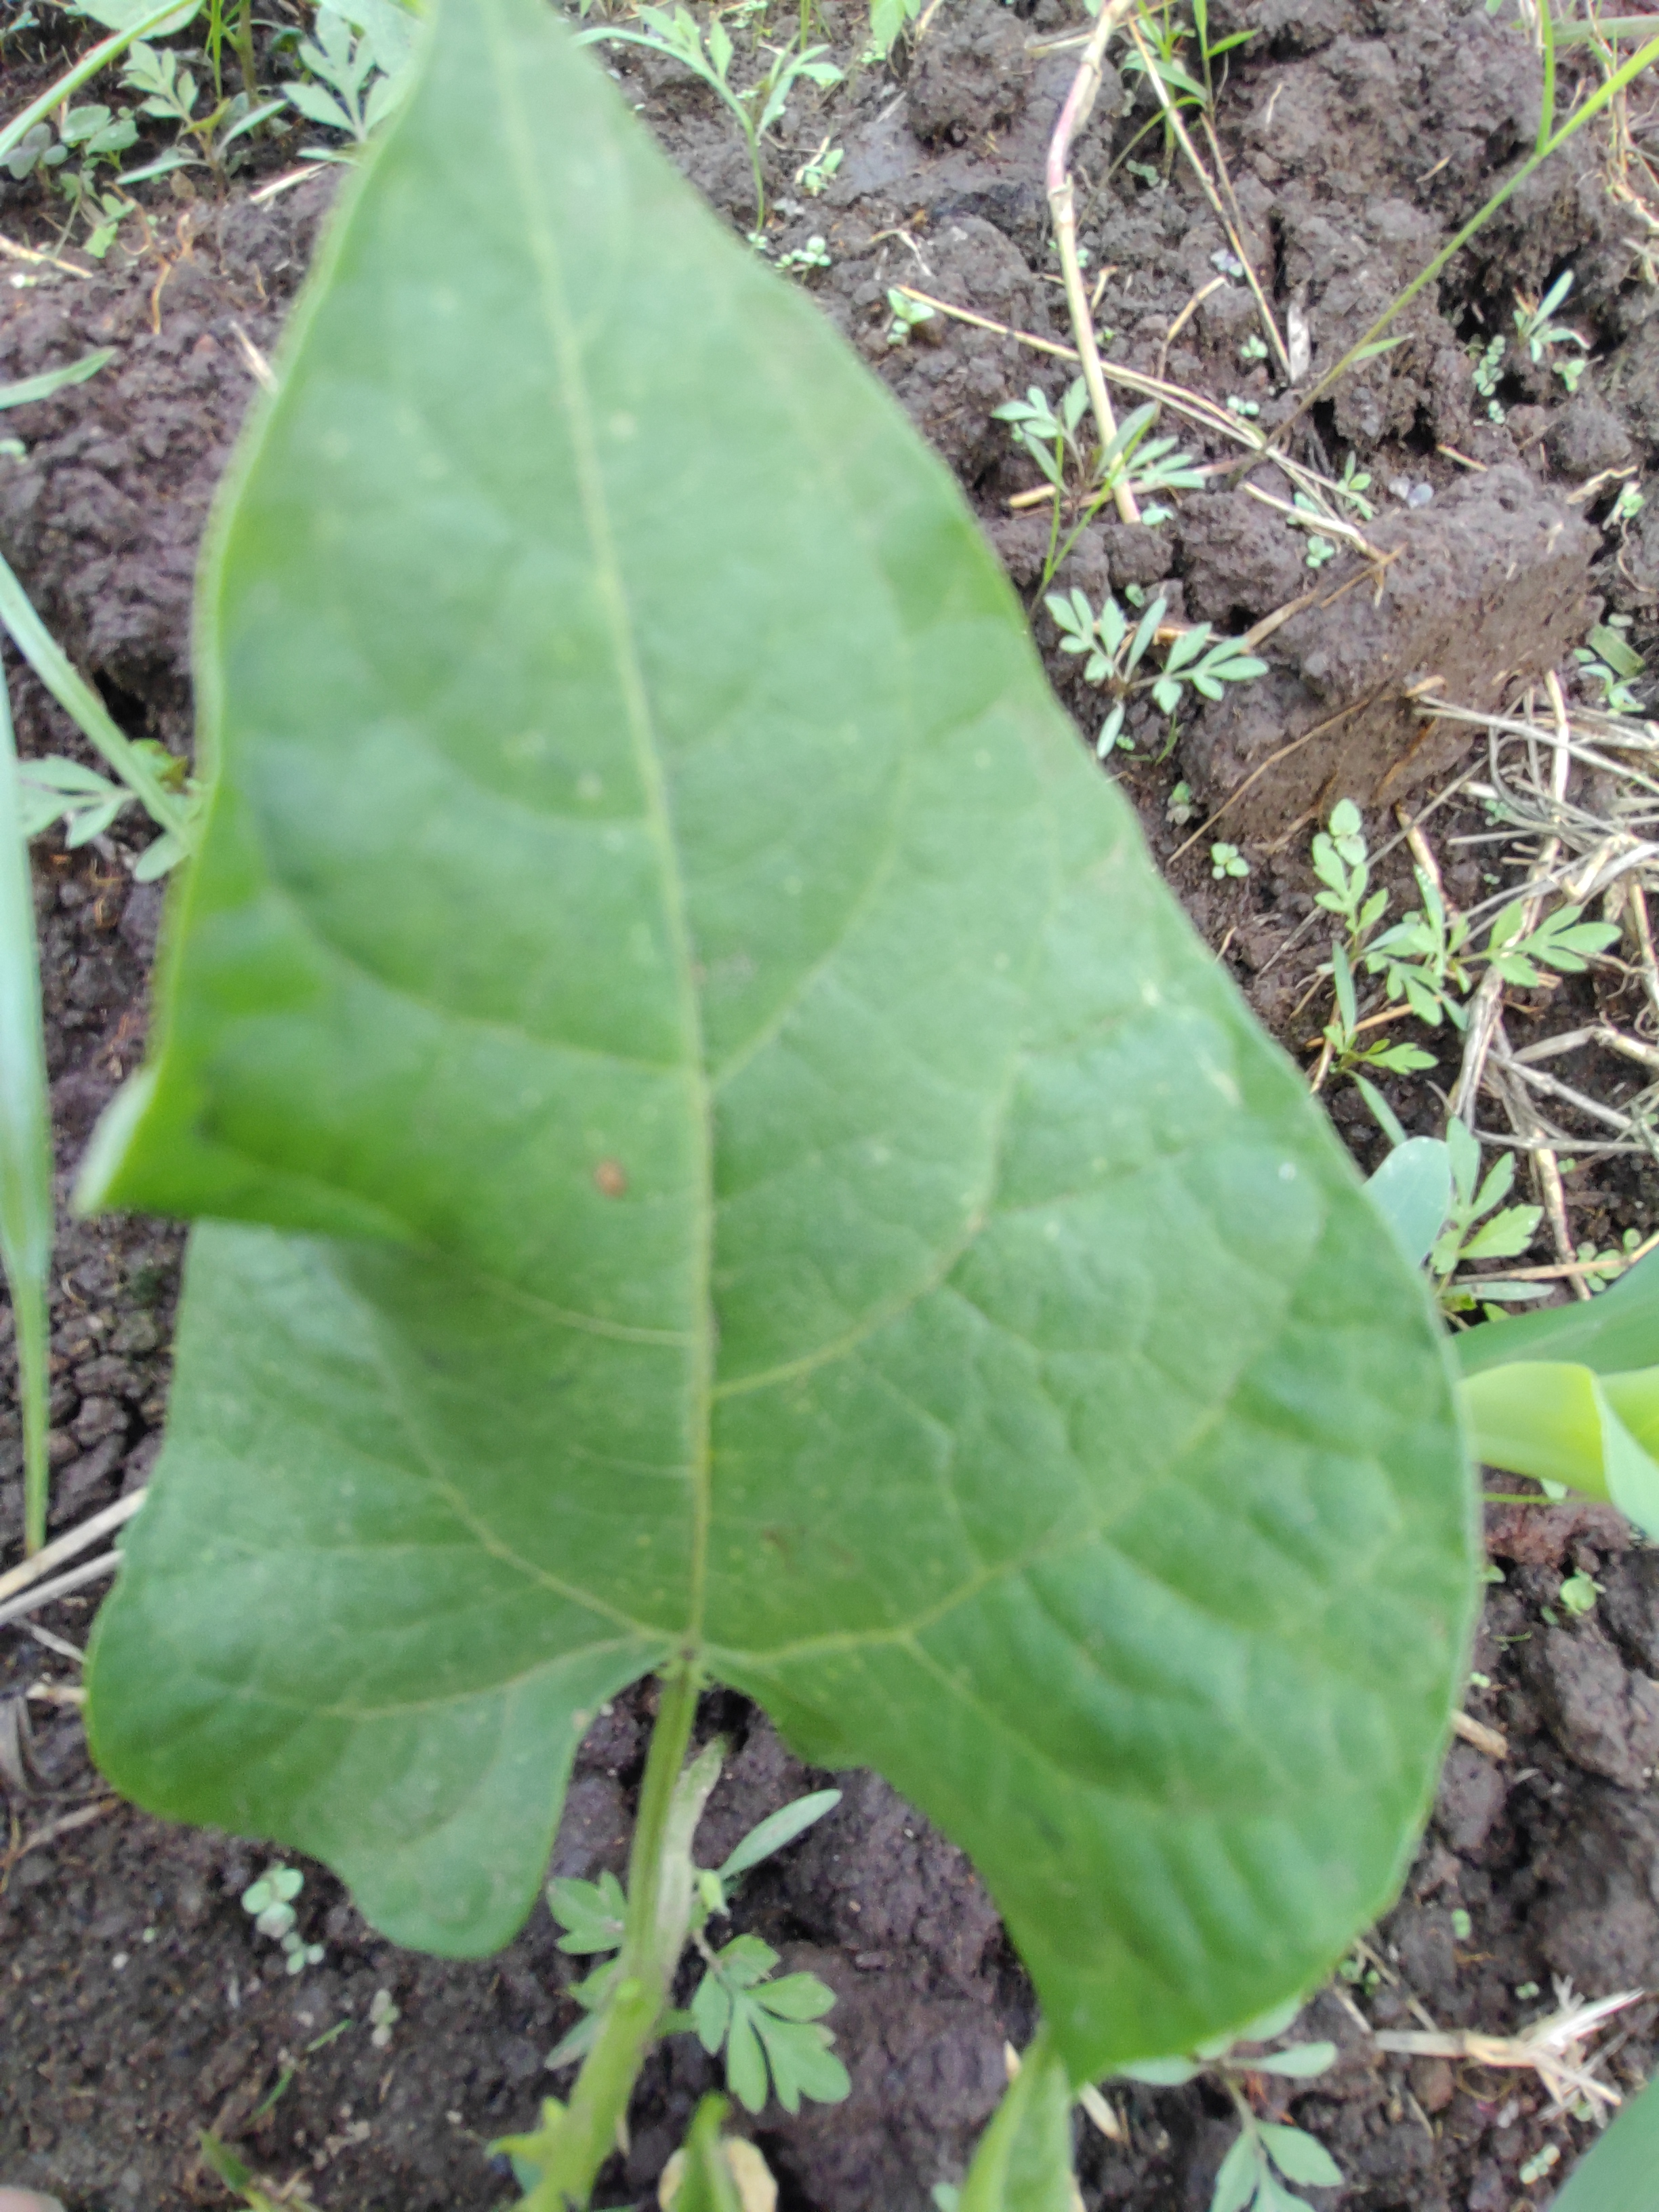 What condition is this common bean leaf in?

healthy
